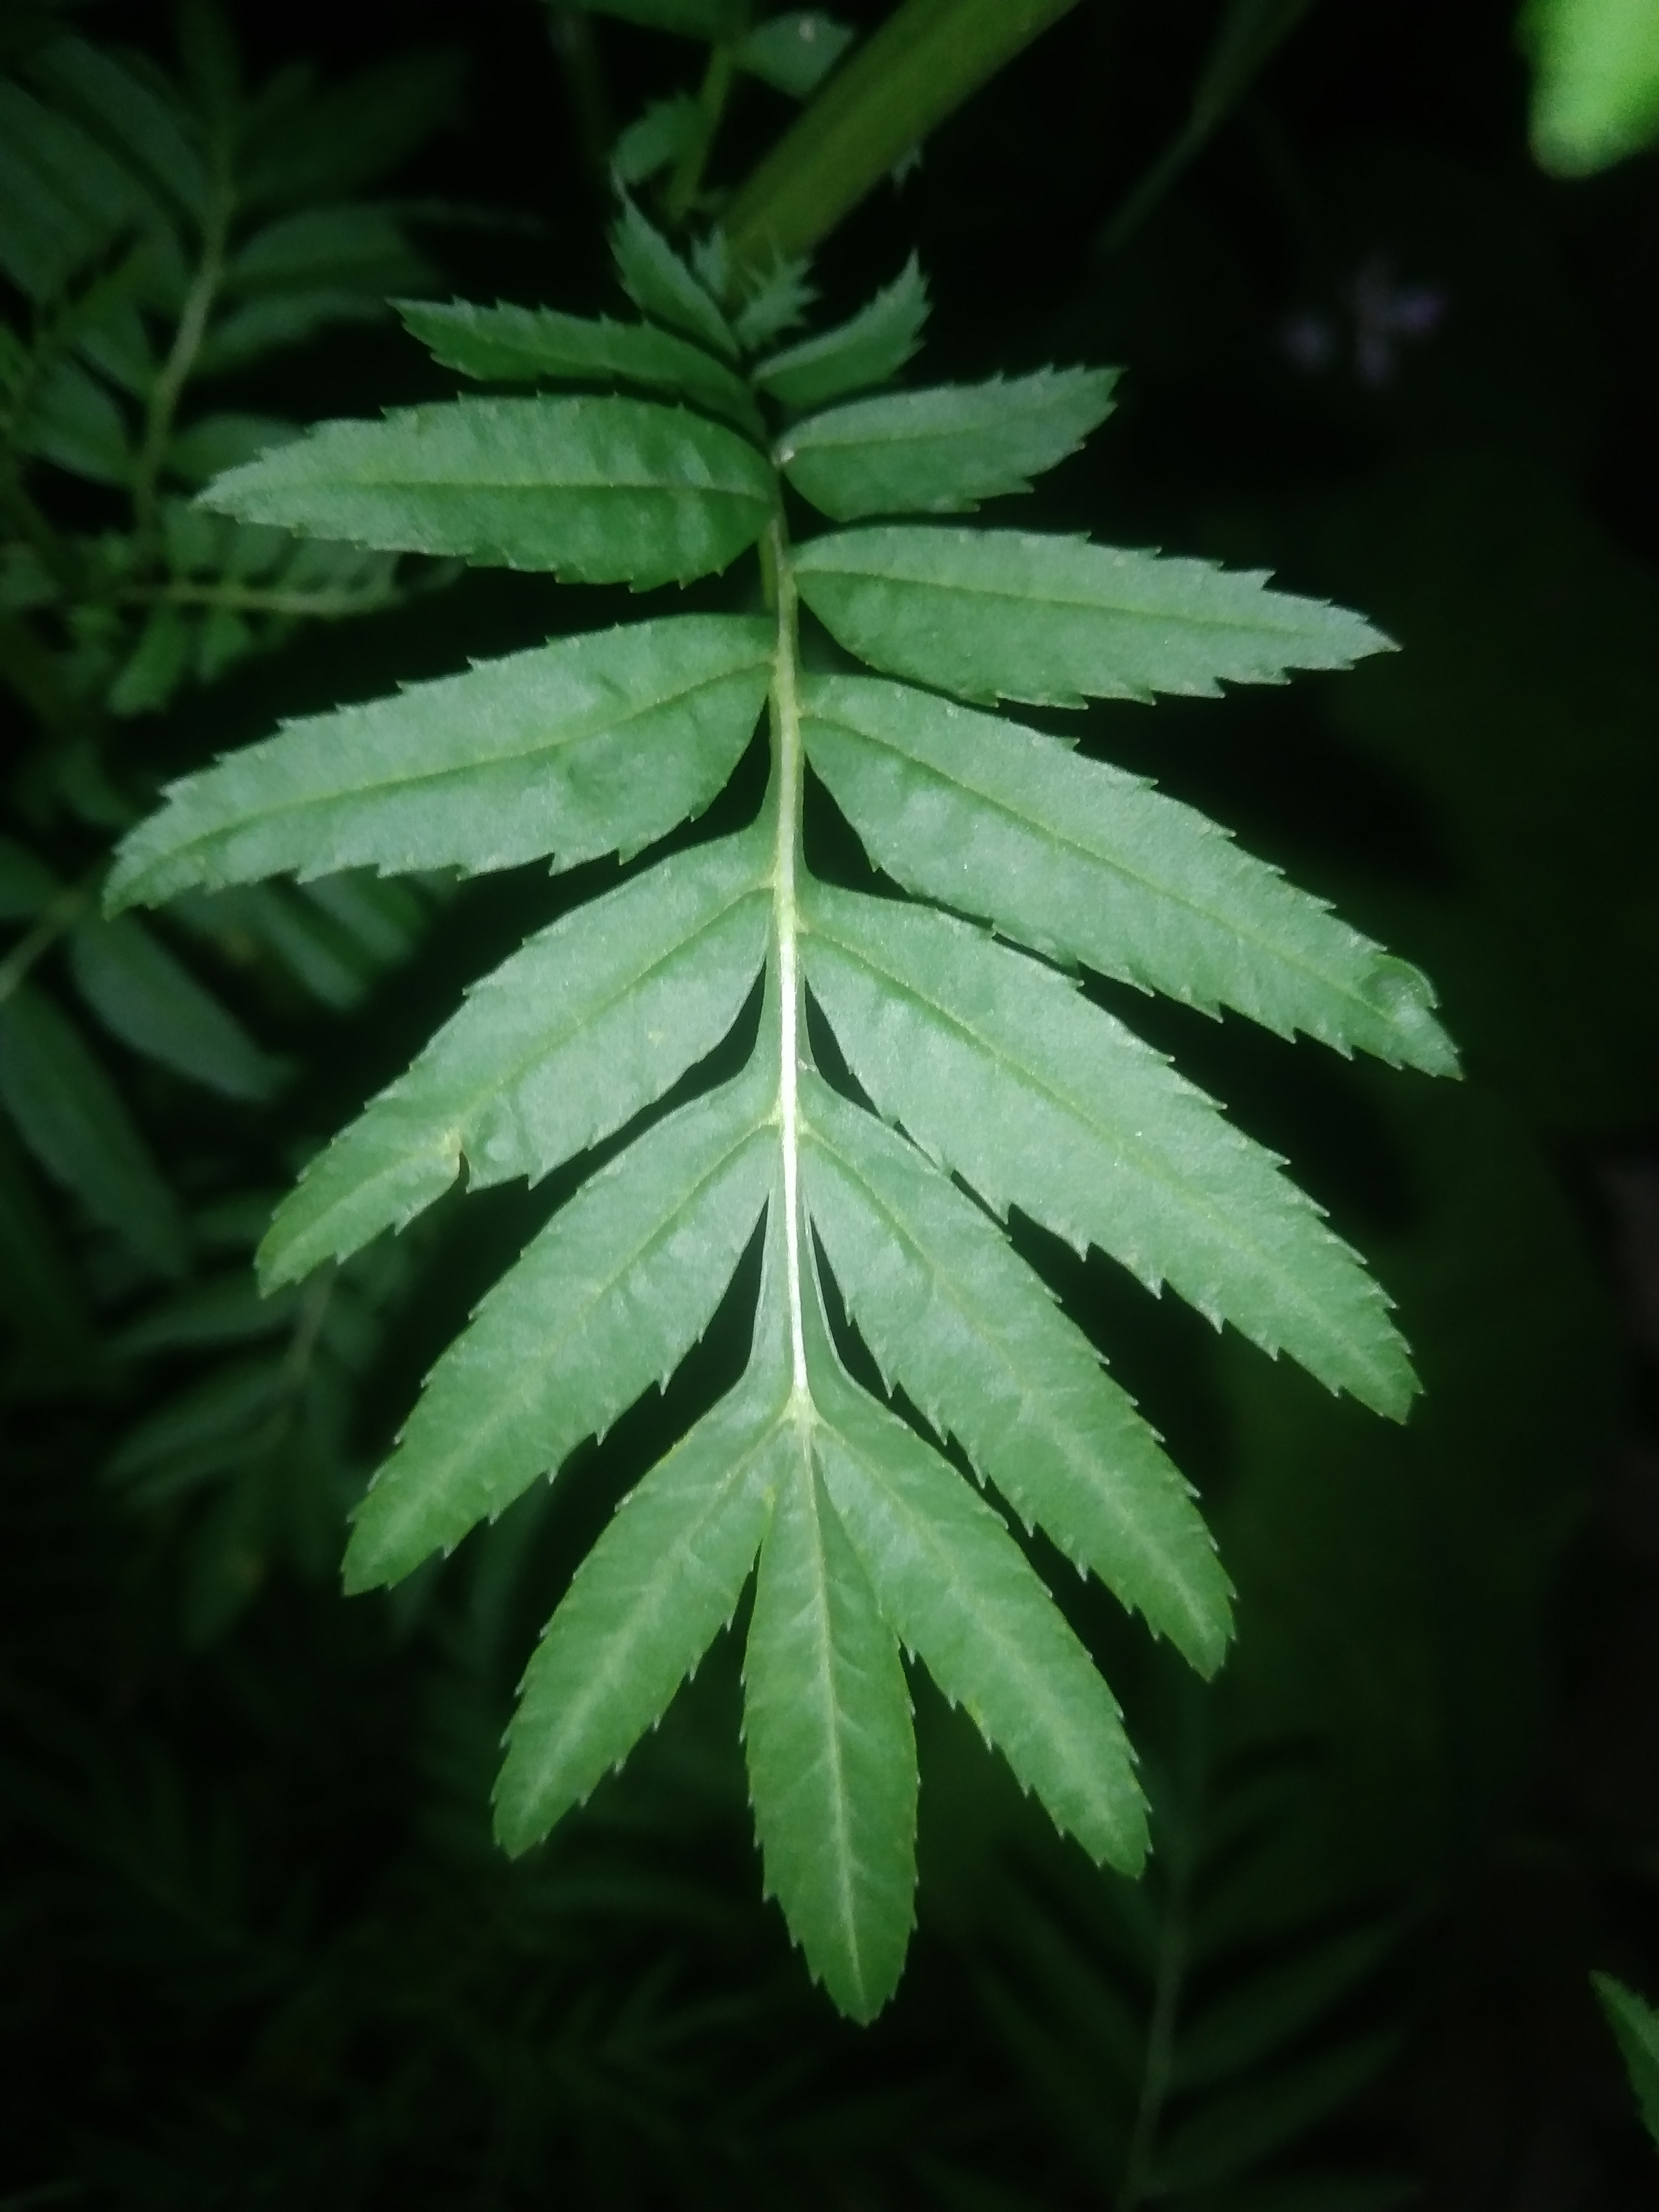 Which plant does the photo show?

marigold
